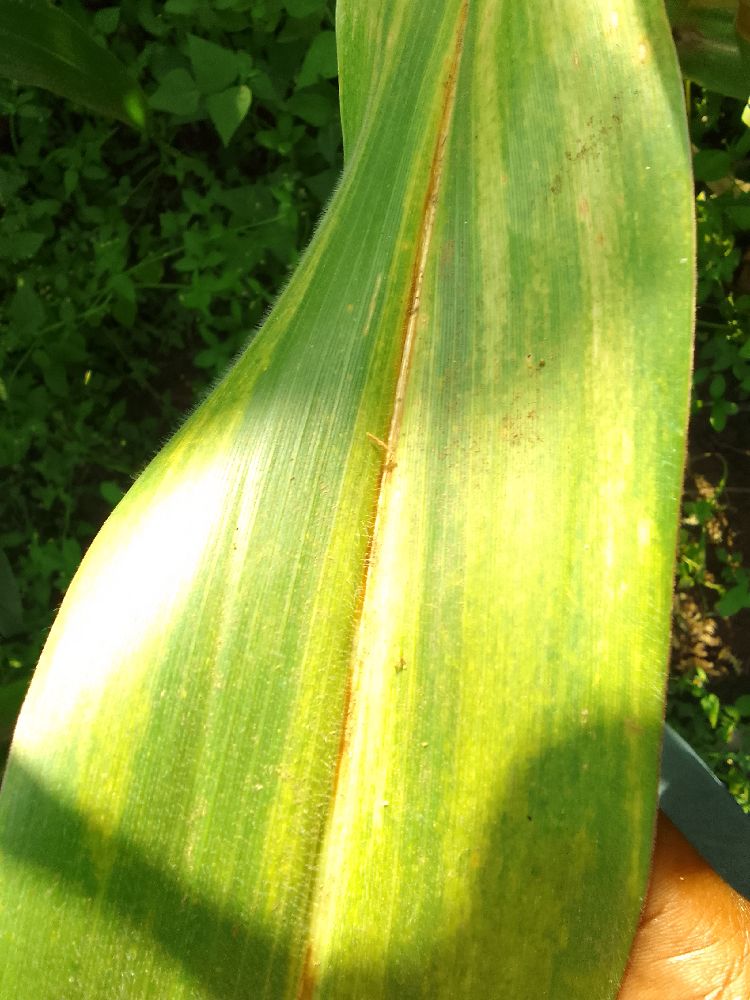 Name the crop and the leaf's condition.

maize, maize lethal necrosis
